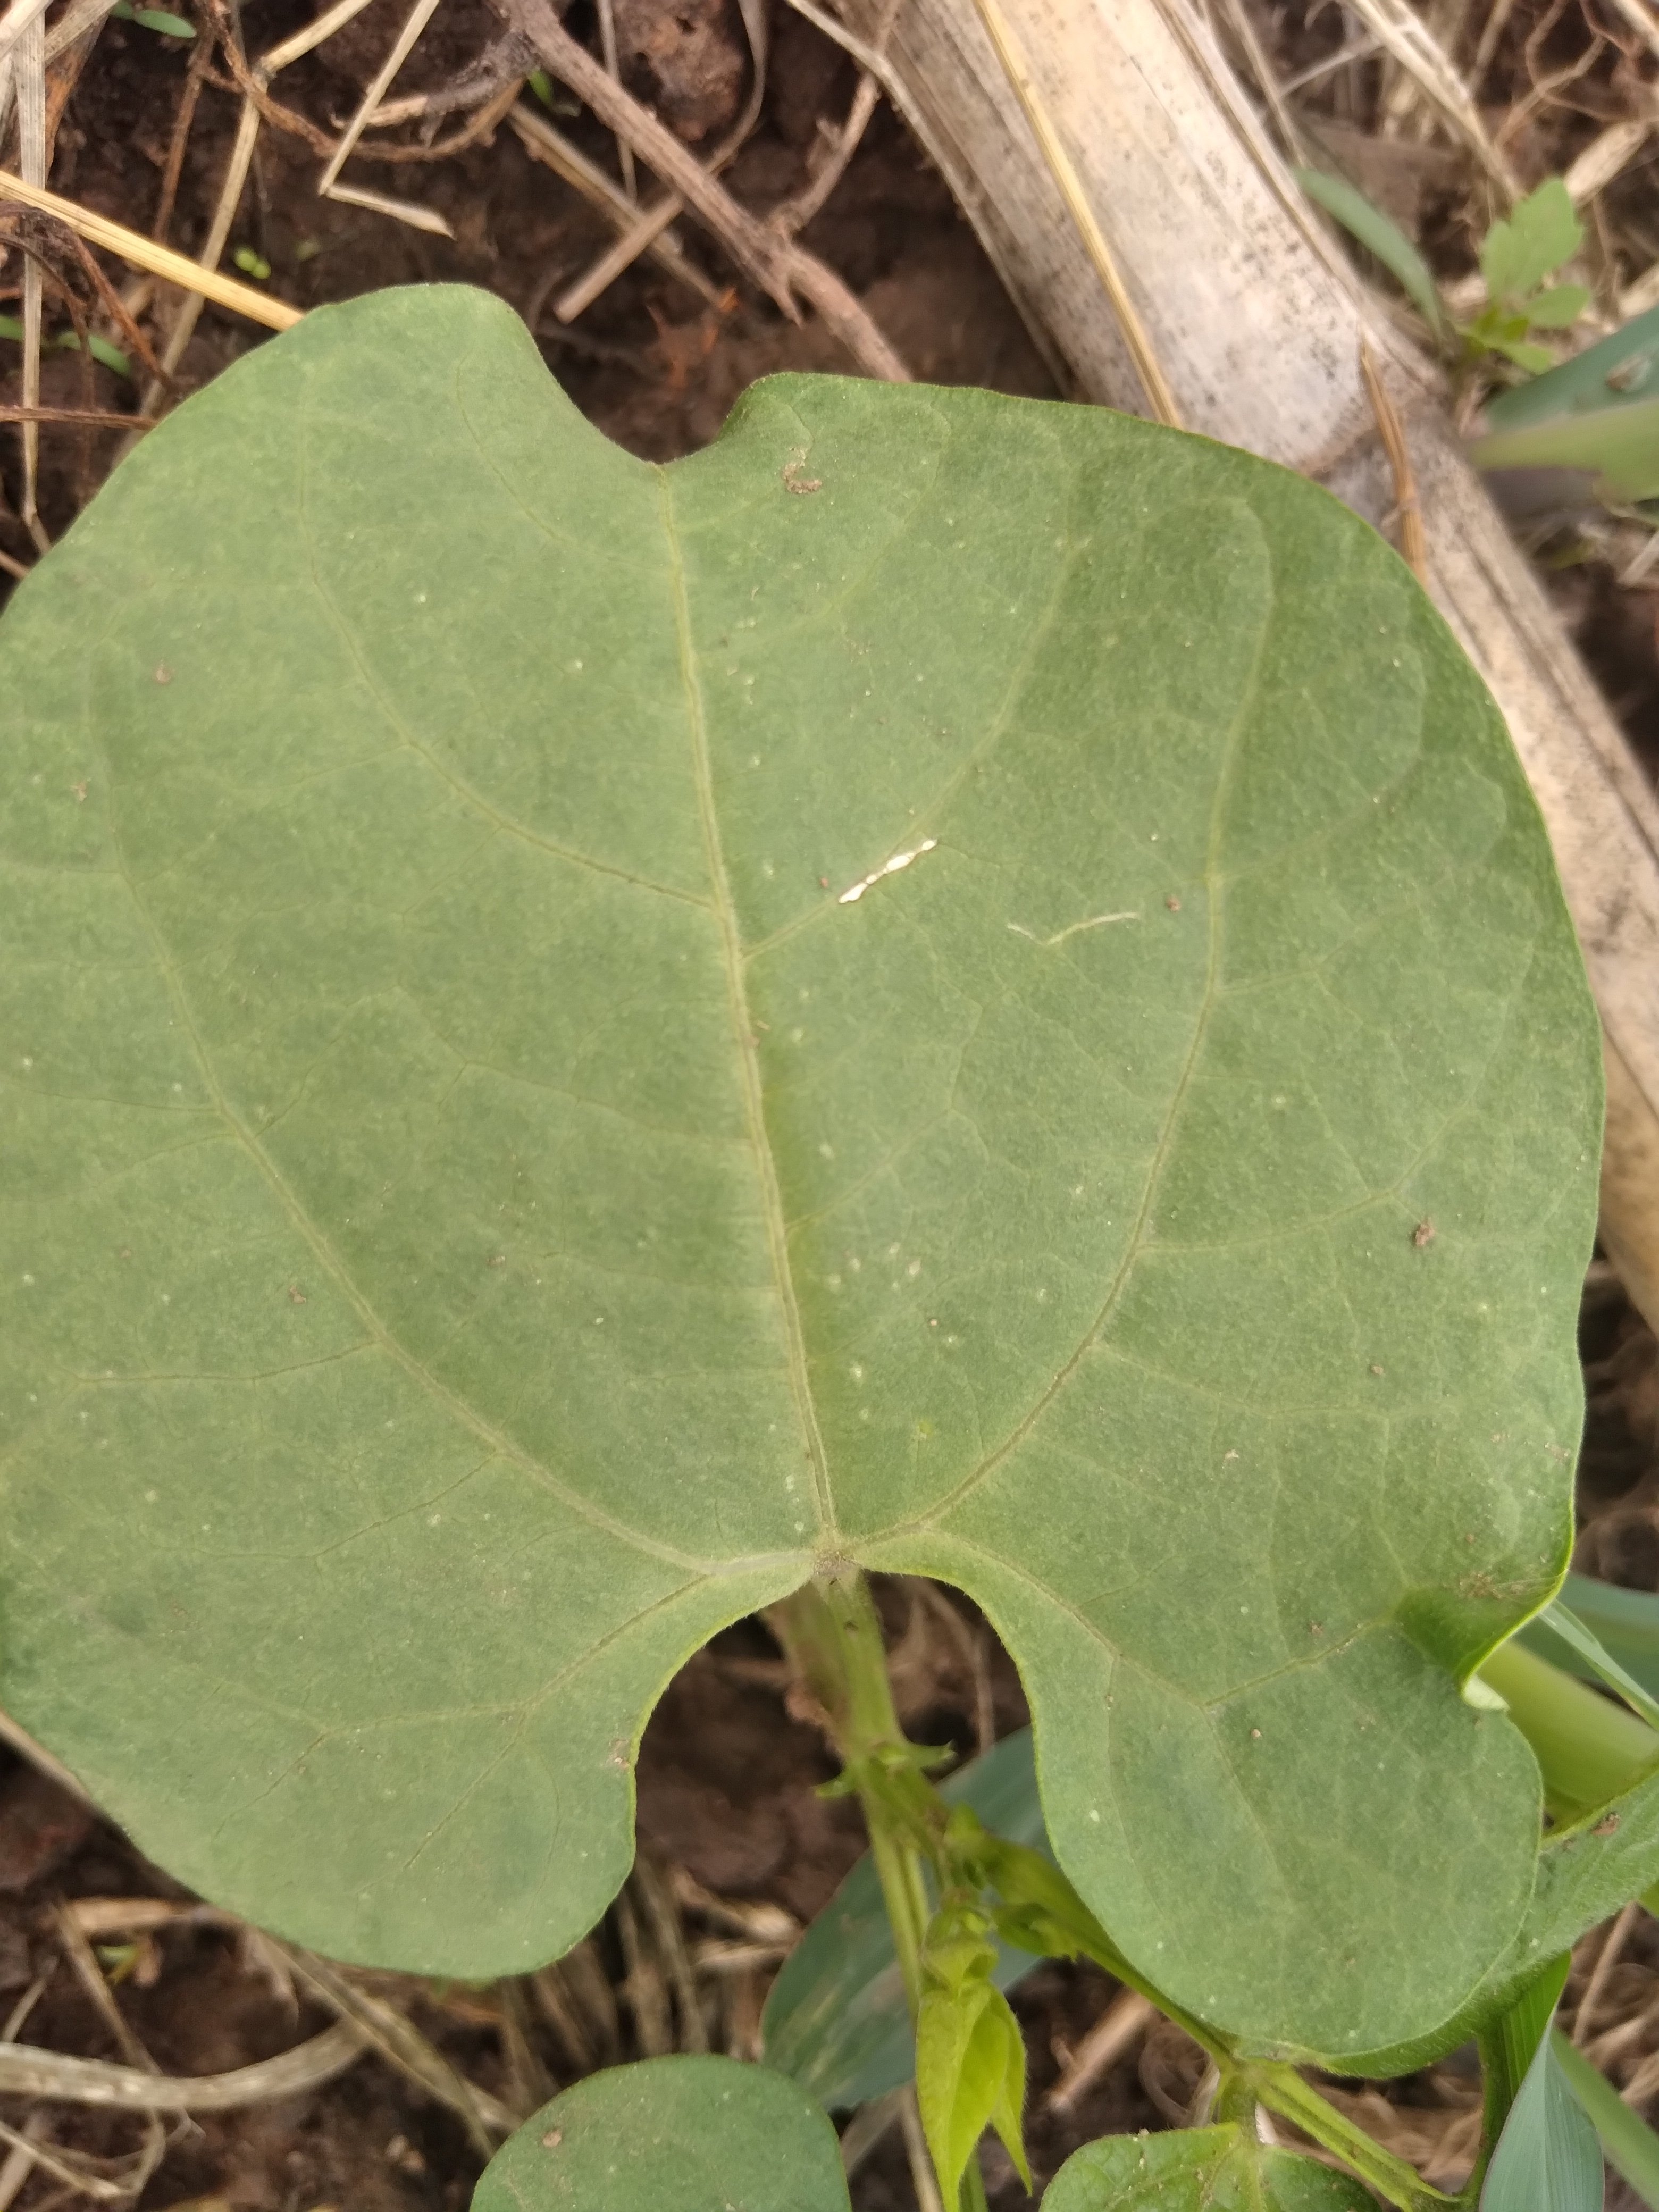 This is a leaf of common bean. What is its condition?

healthy
